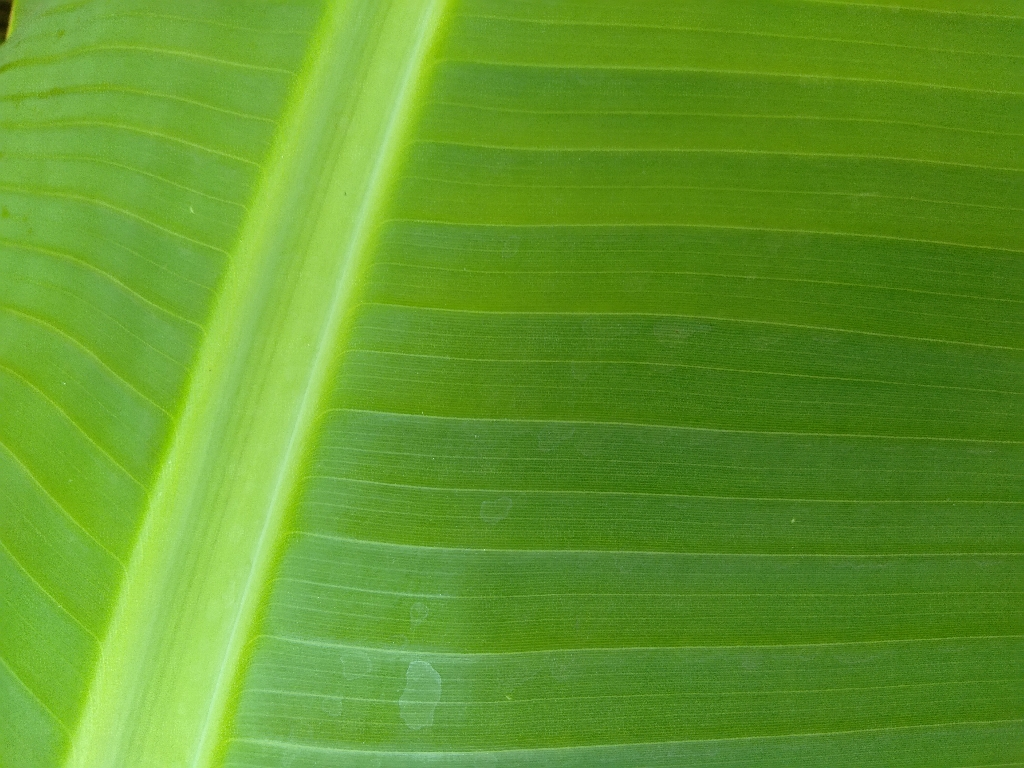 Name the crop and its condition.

banana, healthy
